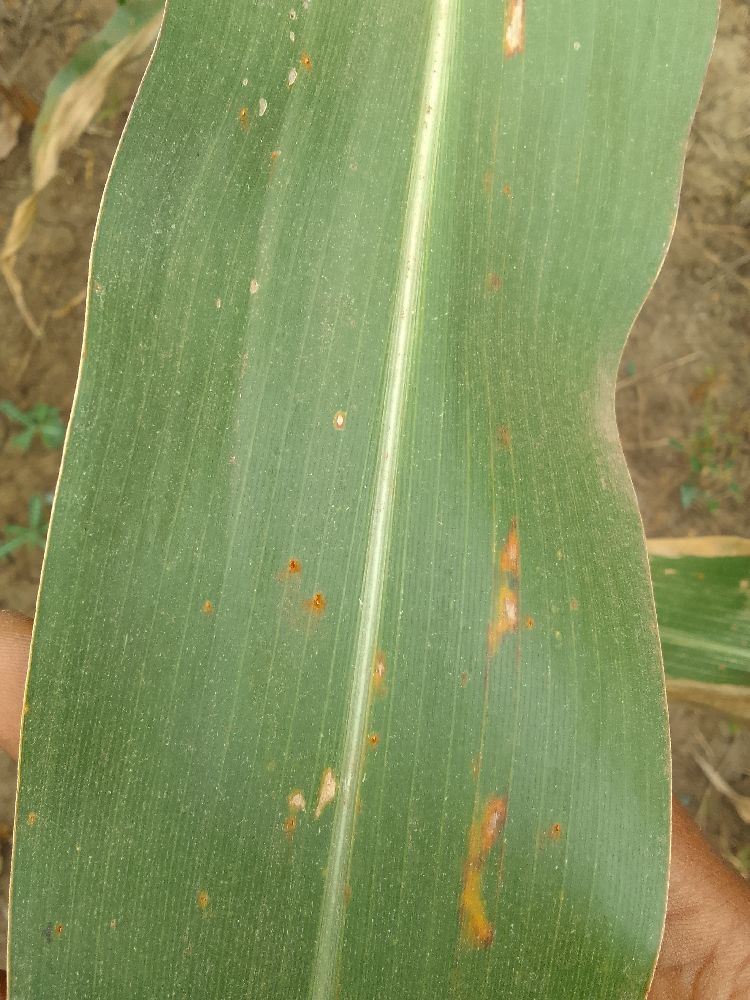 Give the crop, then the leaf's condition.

maize, healthy
